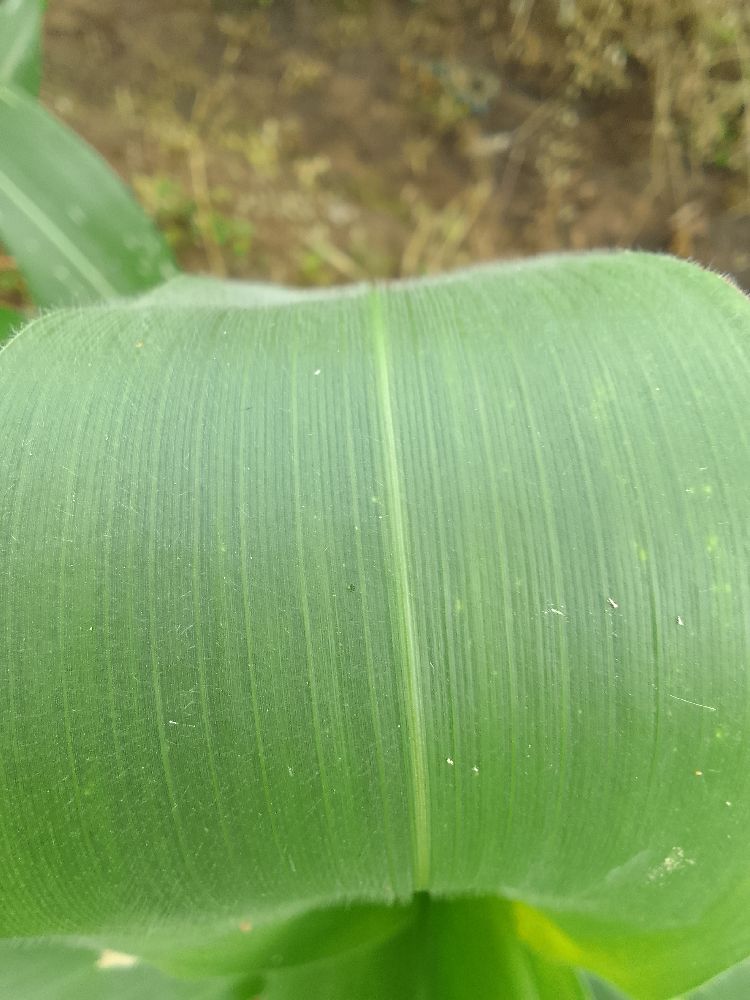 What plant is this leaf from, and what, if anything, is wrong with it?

maize, healthy
